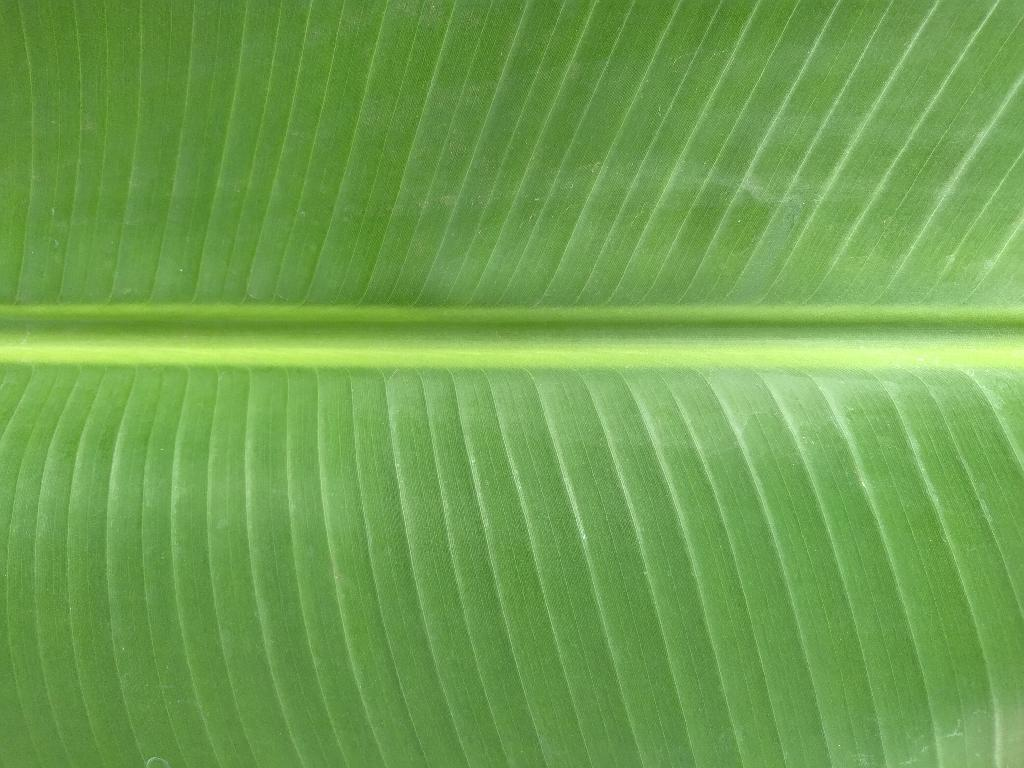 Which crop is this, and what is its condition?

banana, healthy
